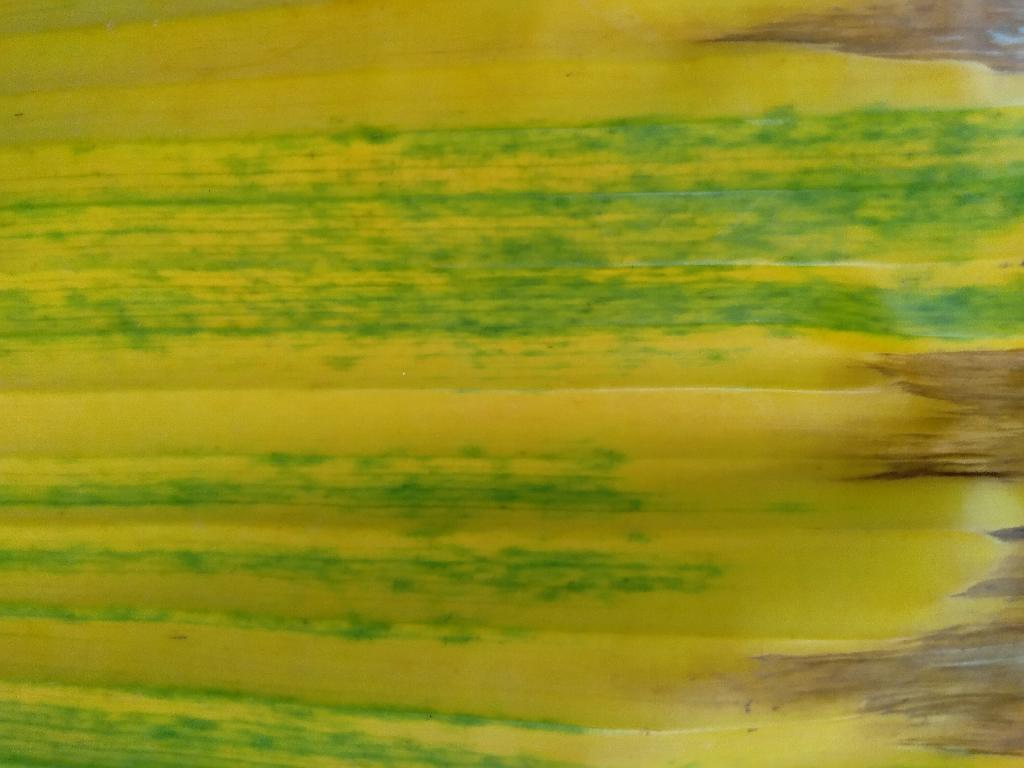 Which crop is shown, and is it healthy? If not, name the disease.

banana, fusarium wilt race 1
